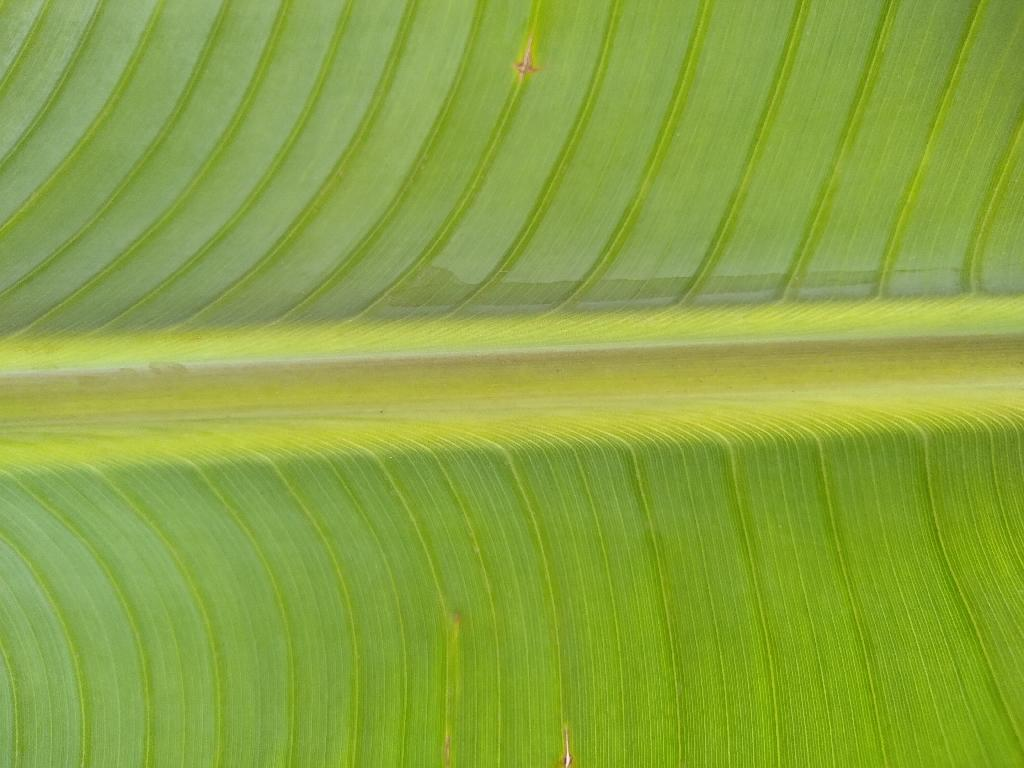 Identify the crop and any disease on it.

banana, healthy
